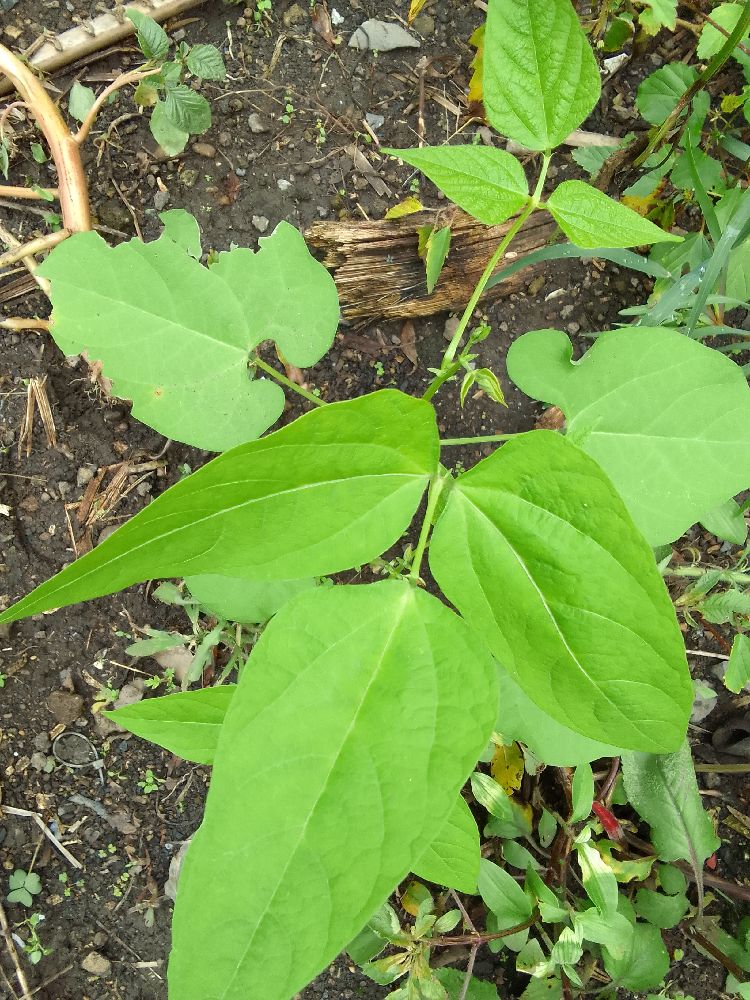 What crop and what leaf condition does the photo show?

common bean, healthy
